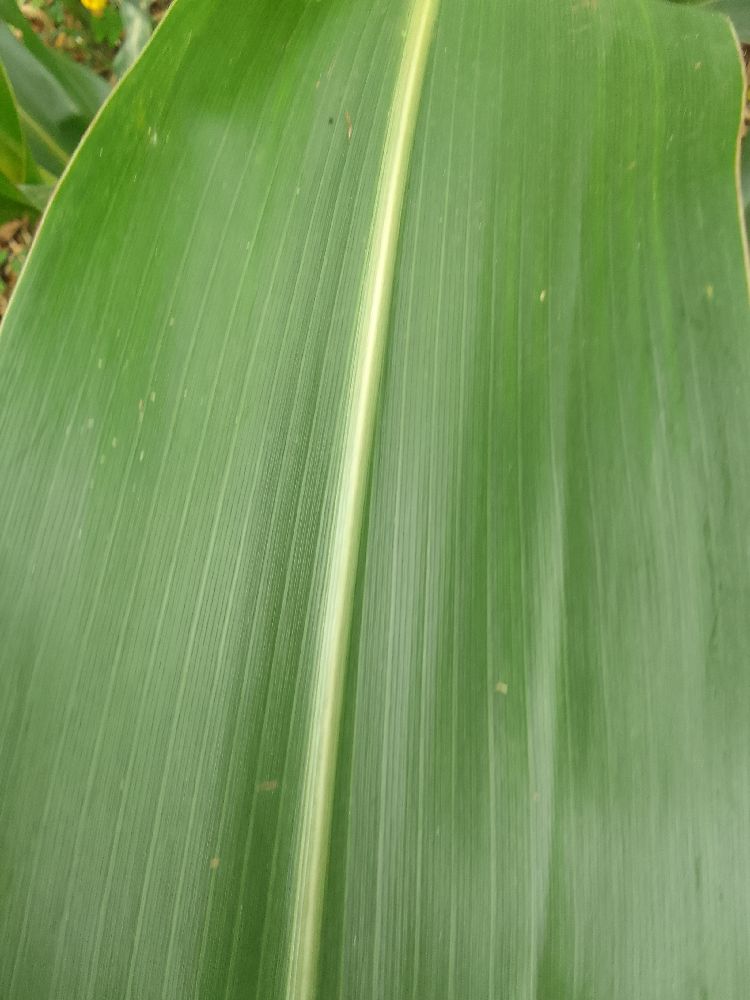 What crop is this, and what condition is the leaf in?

maize, healthy
